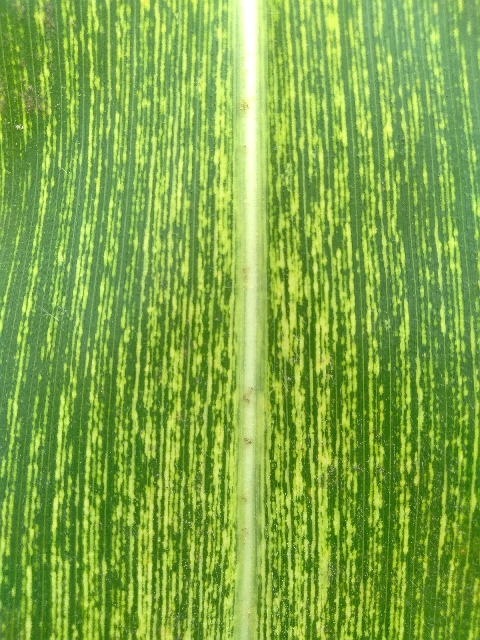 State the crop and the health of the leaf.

maize, maize streak virus
